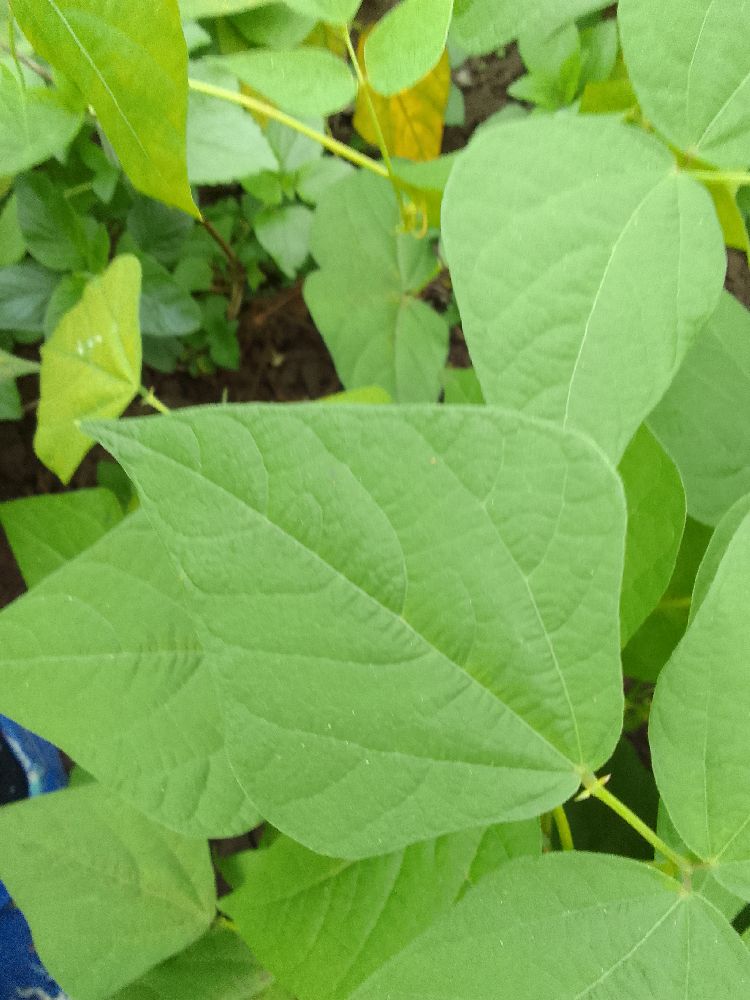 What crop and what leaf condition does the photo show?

common bean, healthy
